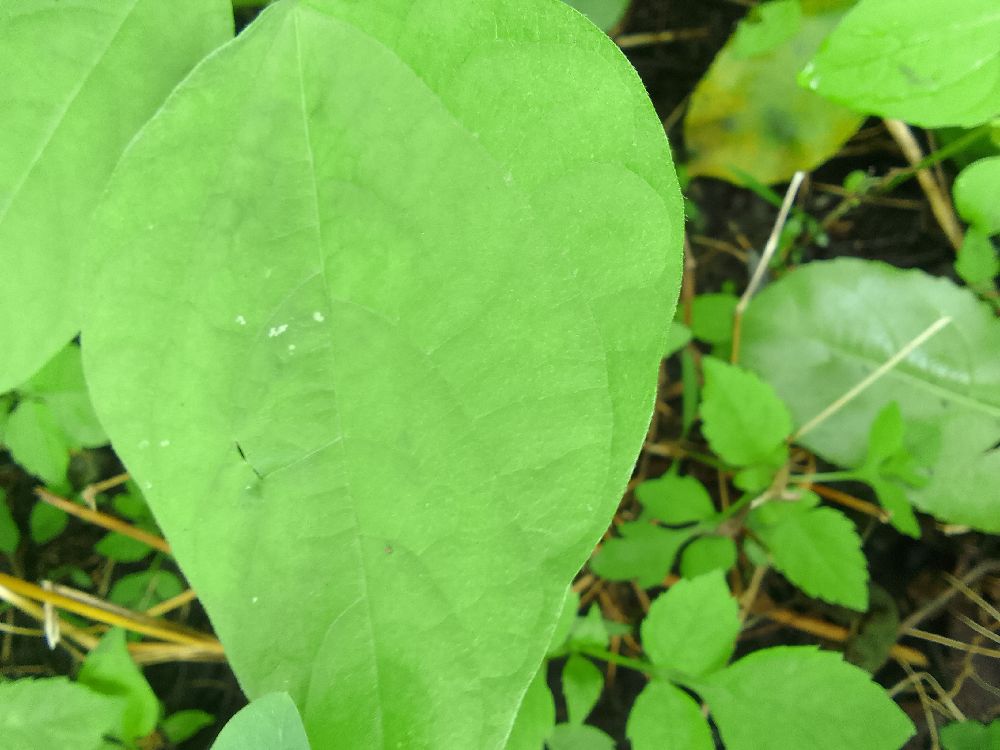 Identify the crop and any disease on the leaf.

common bean, healthy
